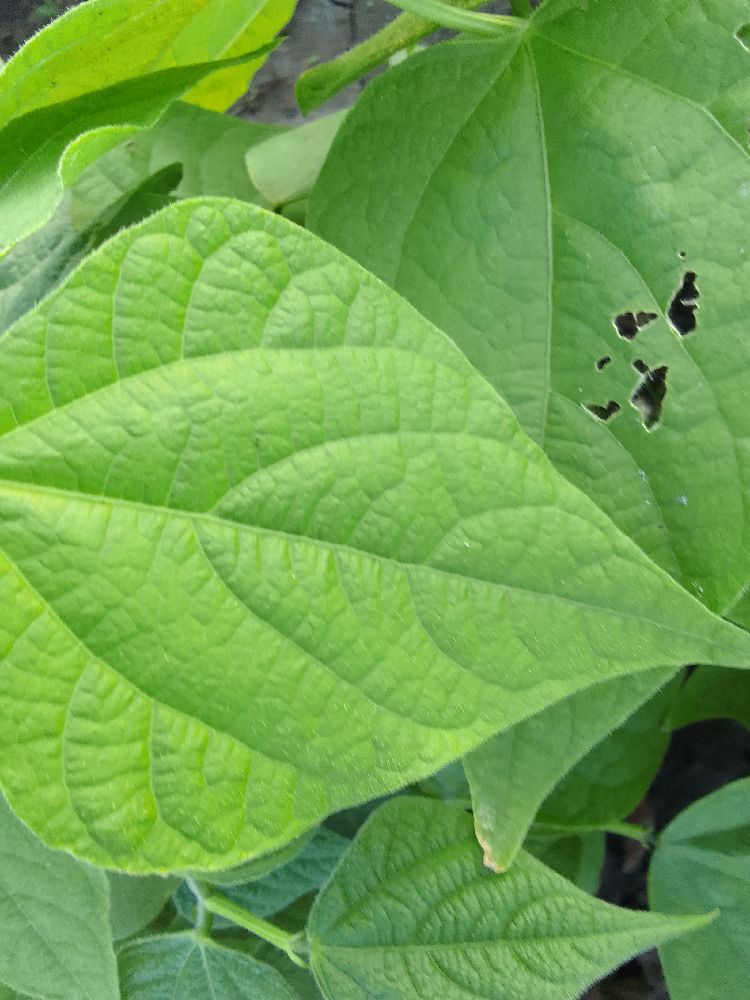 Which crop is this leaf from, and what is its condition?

common bean, healthy
